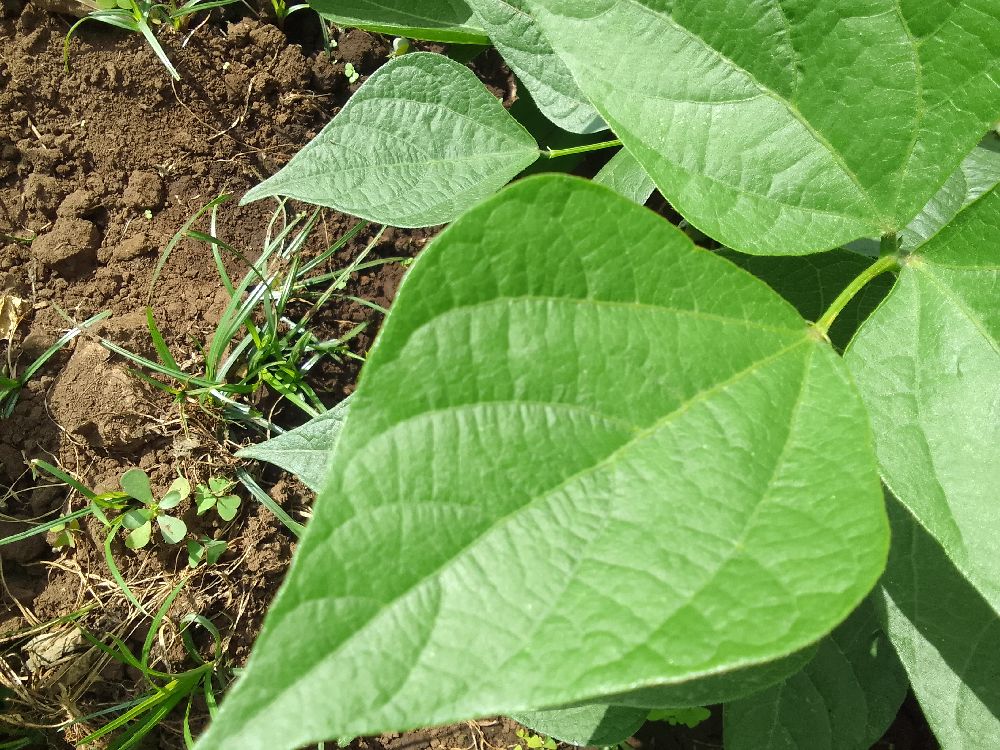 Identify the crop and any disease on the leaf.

common bean, healthy
